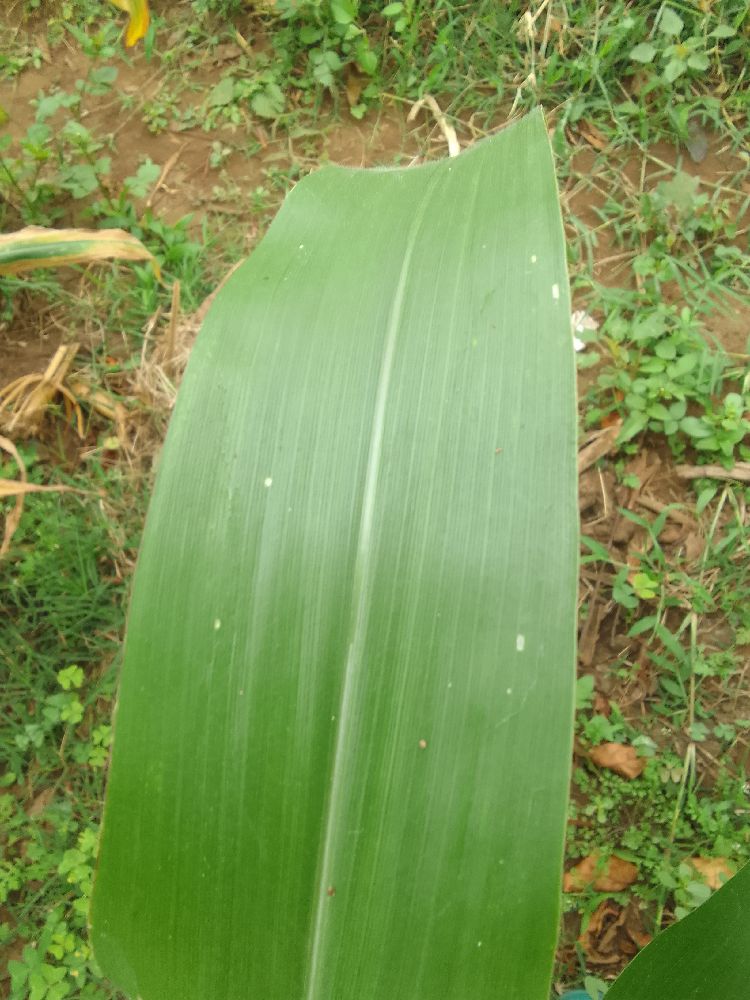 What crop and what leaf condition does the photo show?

maize, healthy
